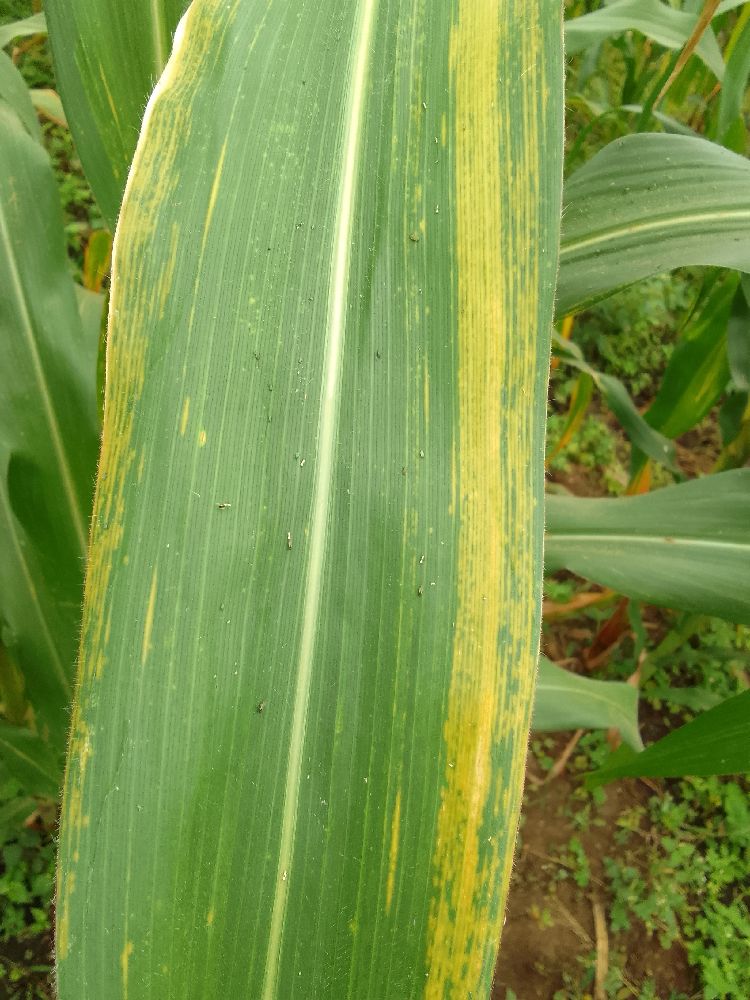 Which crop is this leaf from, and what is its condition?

maize, maize lethal necrosis
